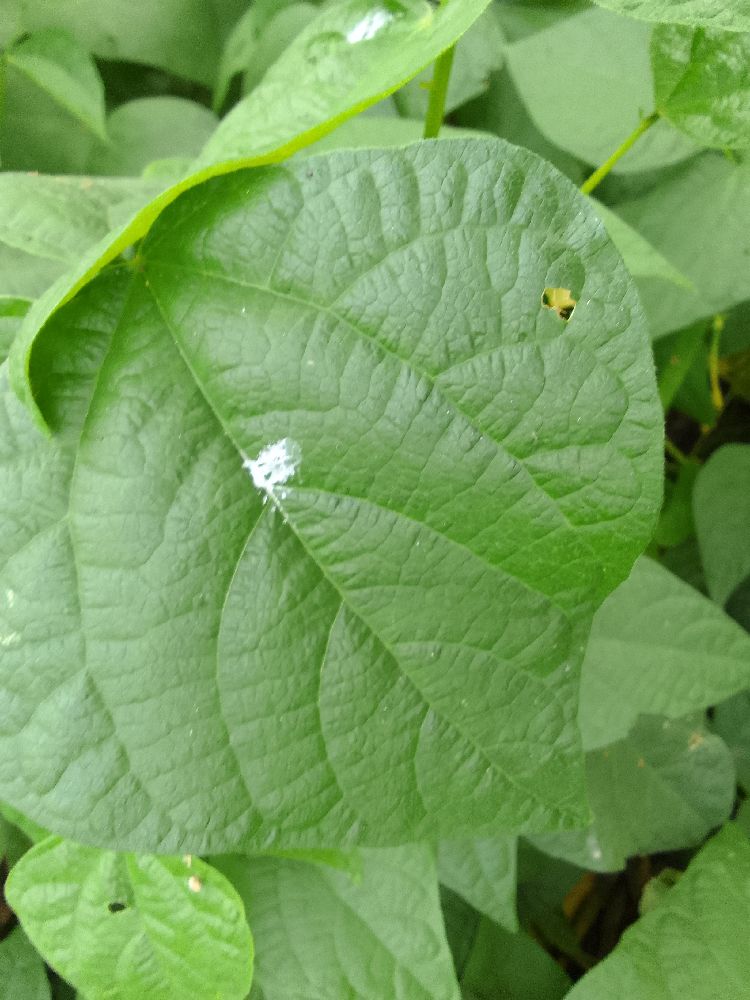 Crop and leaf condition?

common bean, healthy
